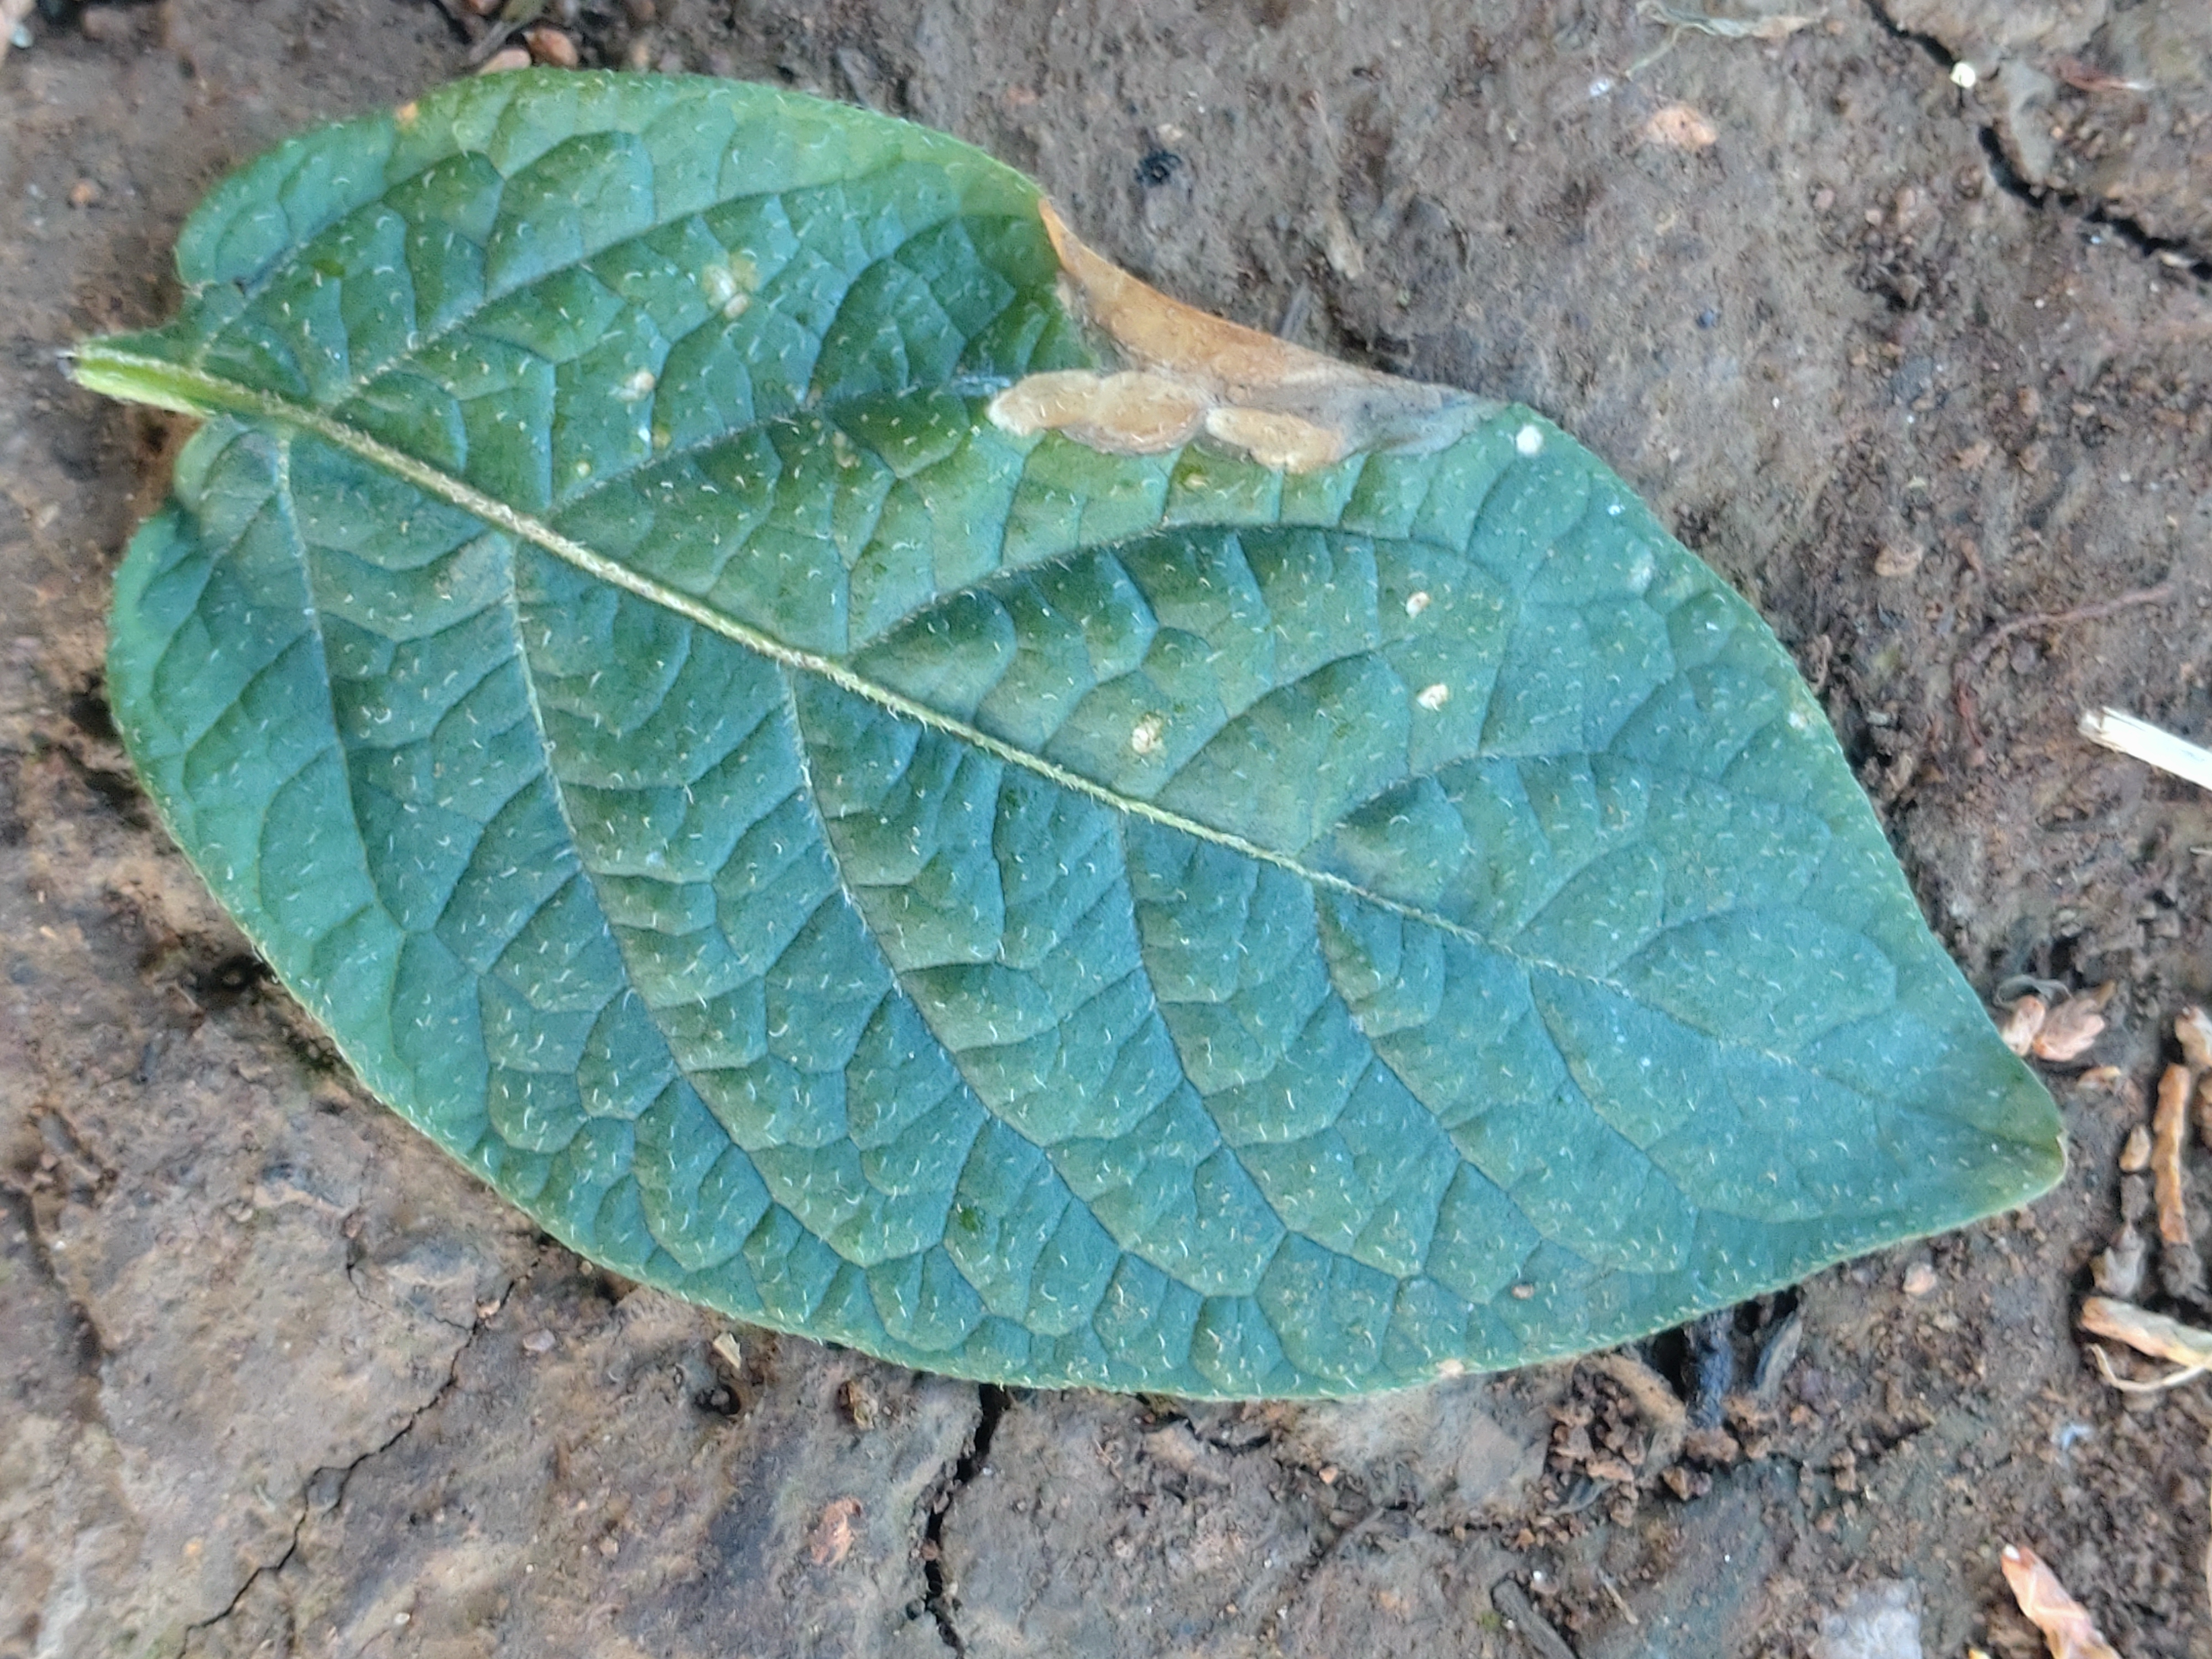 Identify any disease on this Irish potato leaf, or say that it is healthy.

early blight
